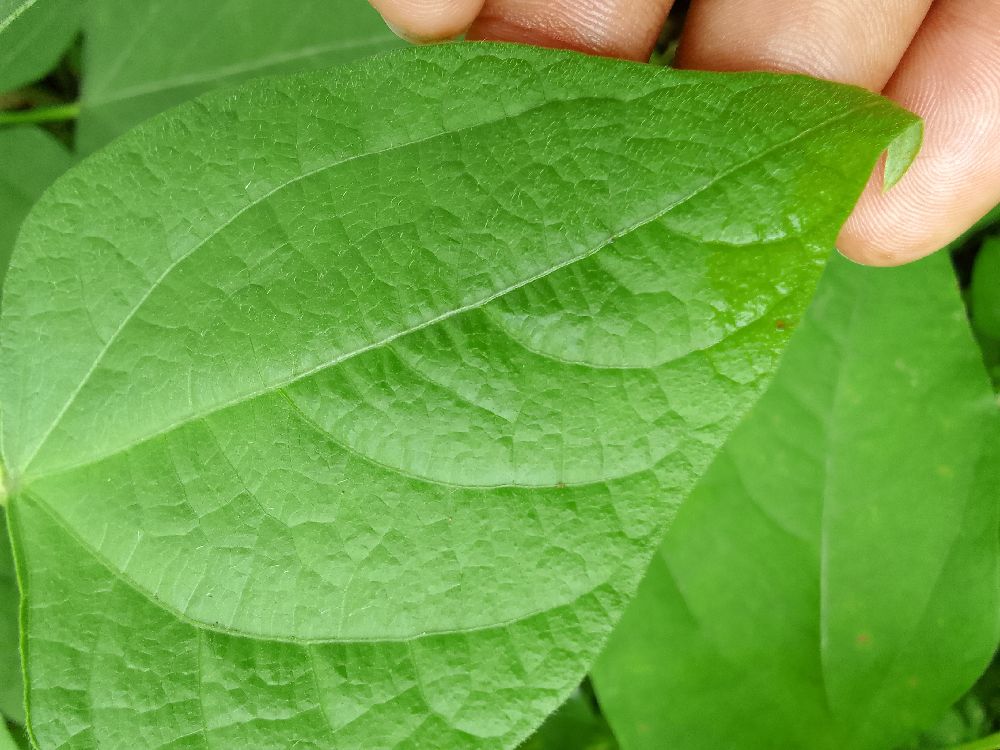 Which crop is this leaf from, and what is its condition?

common bean, healthy
